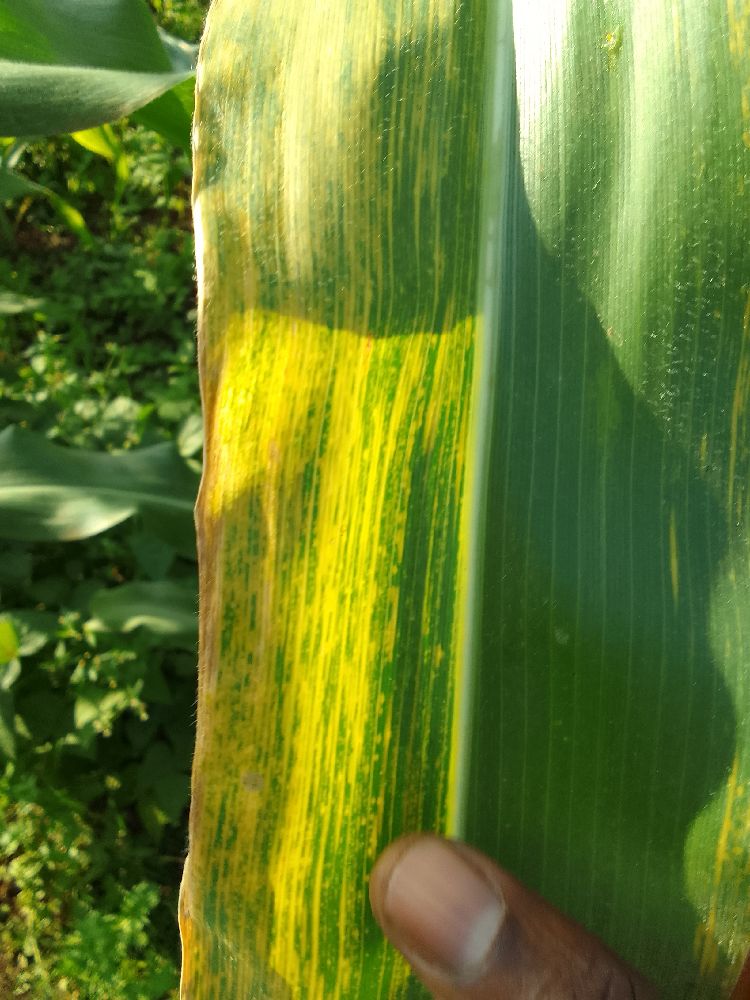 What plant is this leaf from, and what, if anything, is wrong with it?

maize, maize lethal necrosis
